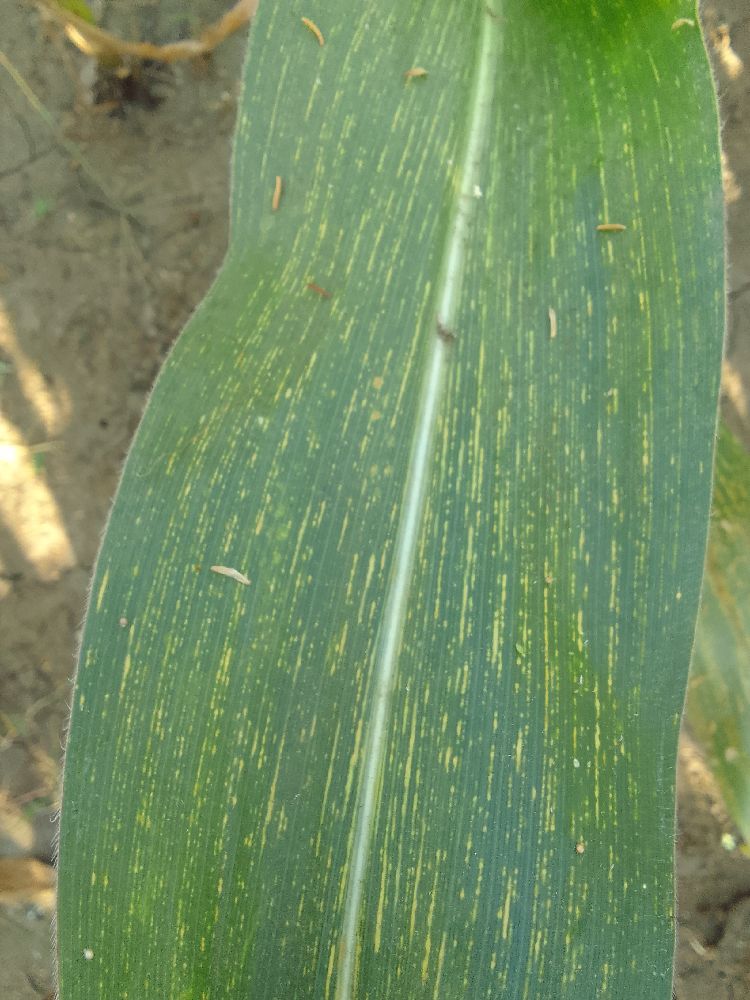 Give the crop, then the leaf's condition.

maize, maize streak virus
